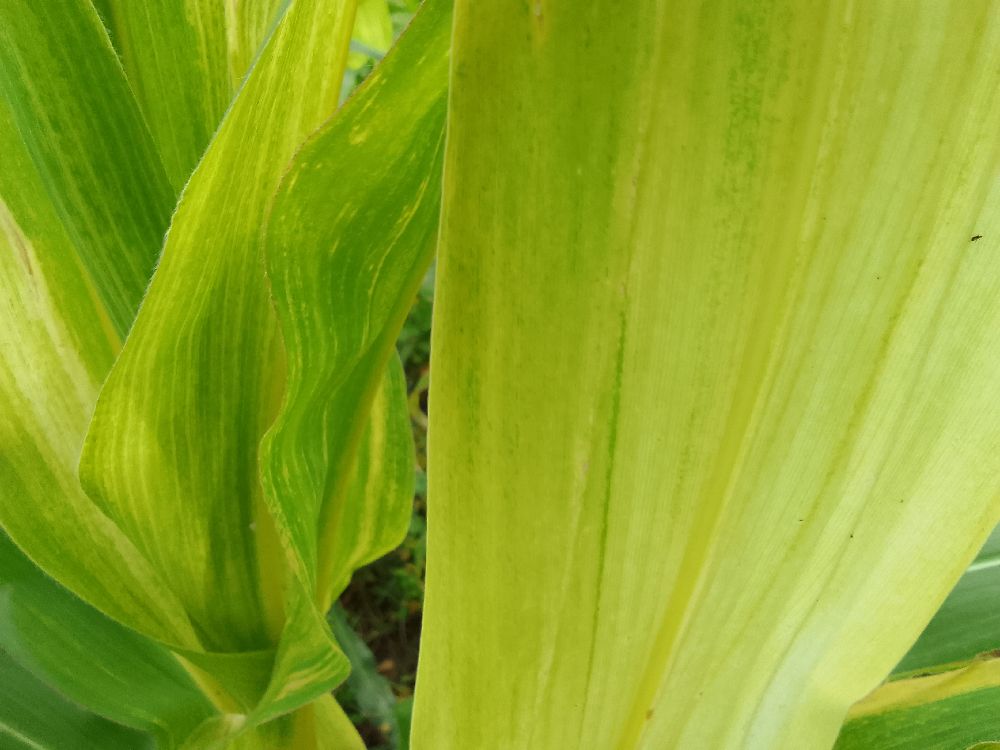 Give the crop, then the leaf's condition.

maize, maize lethal necrosis
